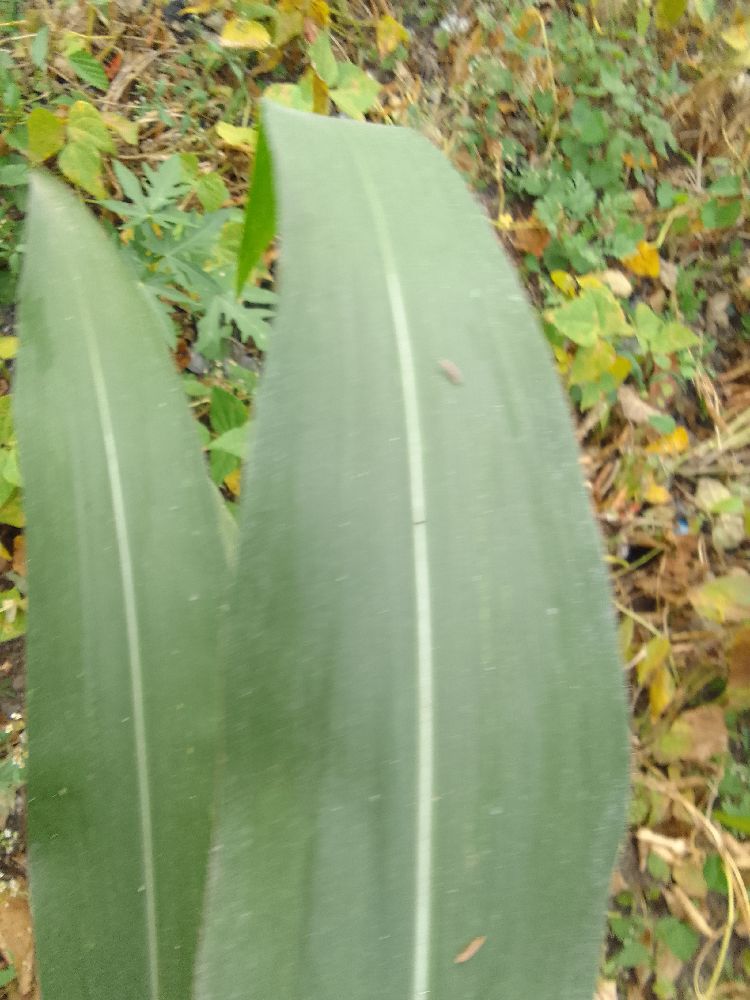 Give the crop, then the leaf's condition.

maize, healthy
